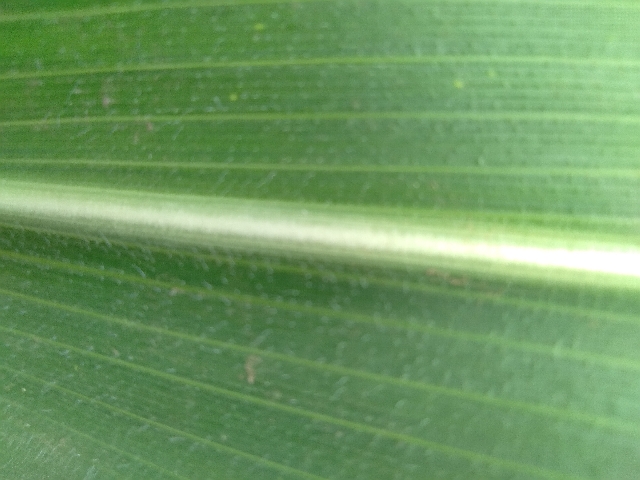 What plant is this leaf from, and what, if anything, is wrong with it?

maize, healthy
